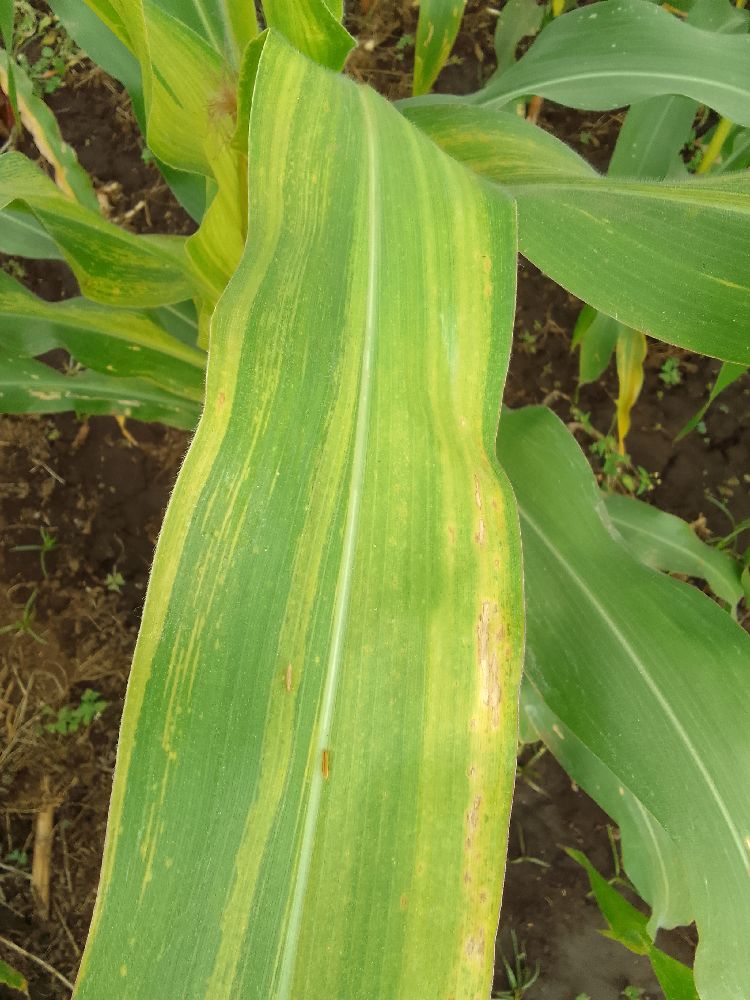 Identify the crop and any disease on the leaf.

maize, maize lethal necrosis
